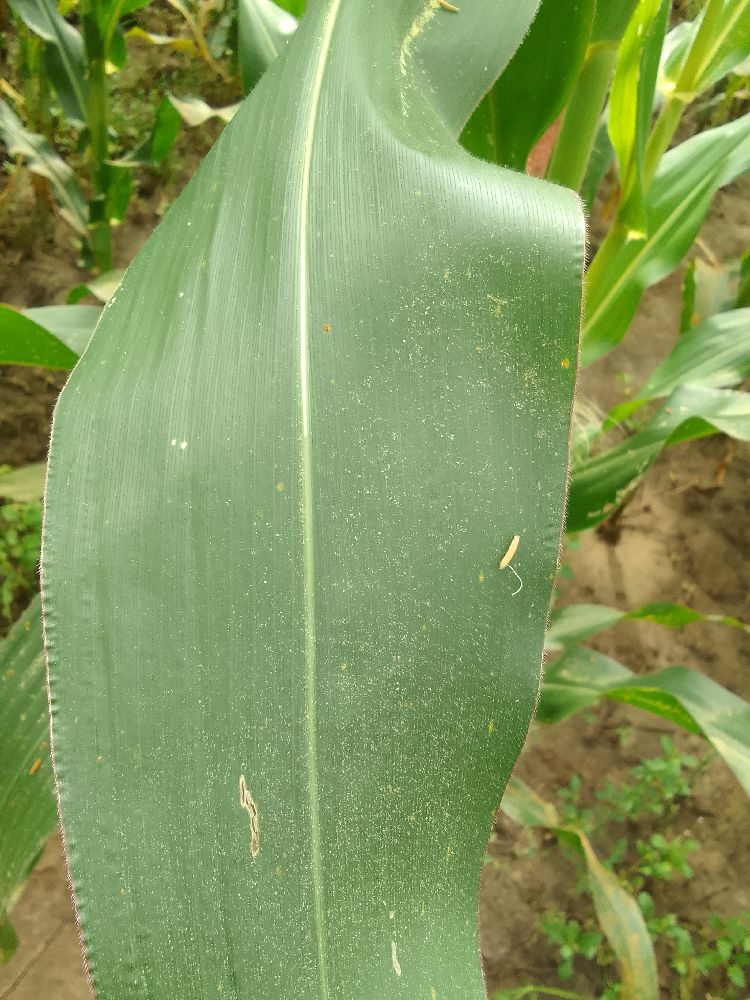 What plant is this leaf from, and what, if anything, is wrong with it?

maize, healthy
